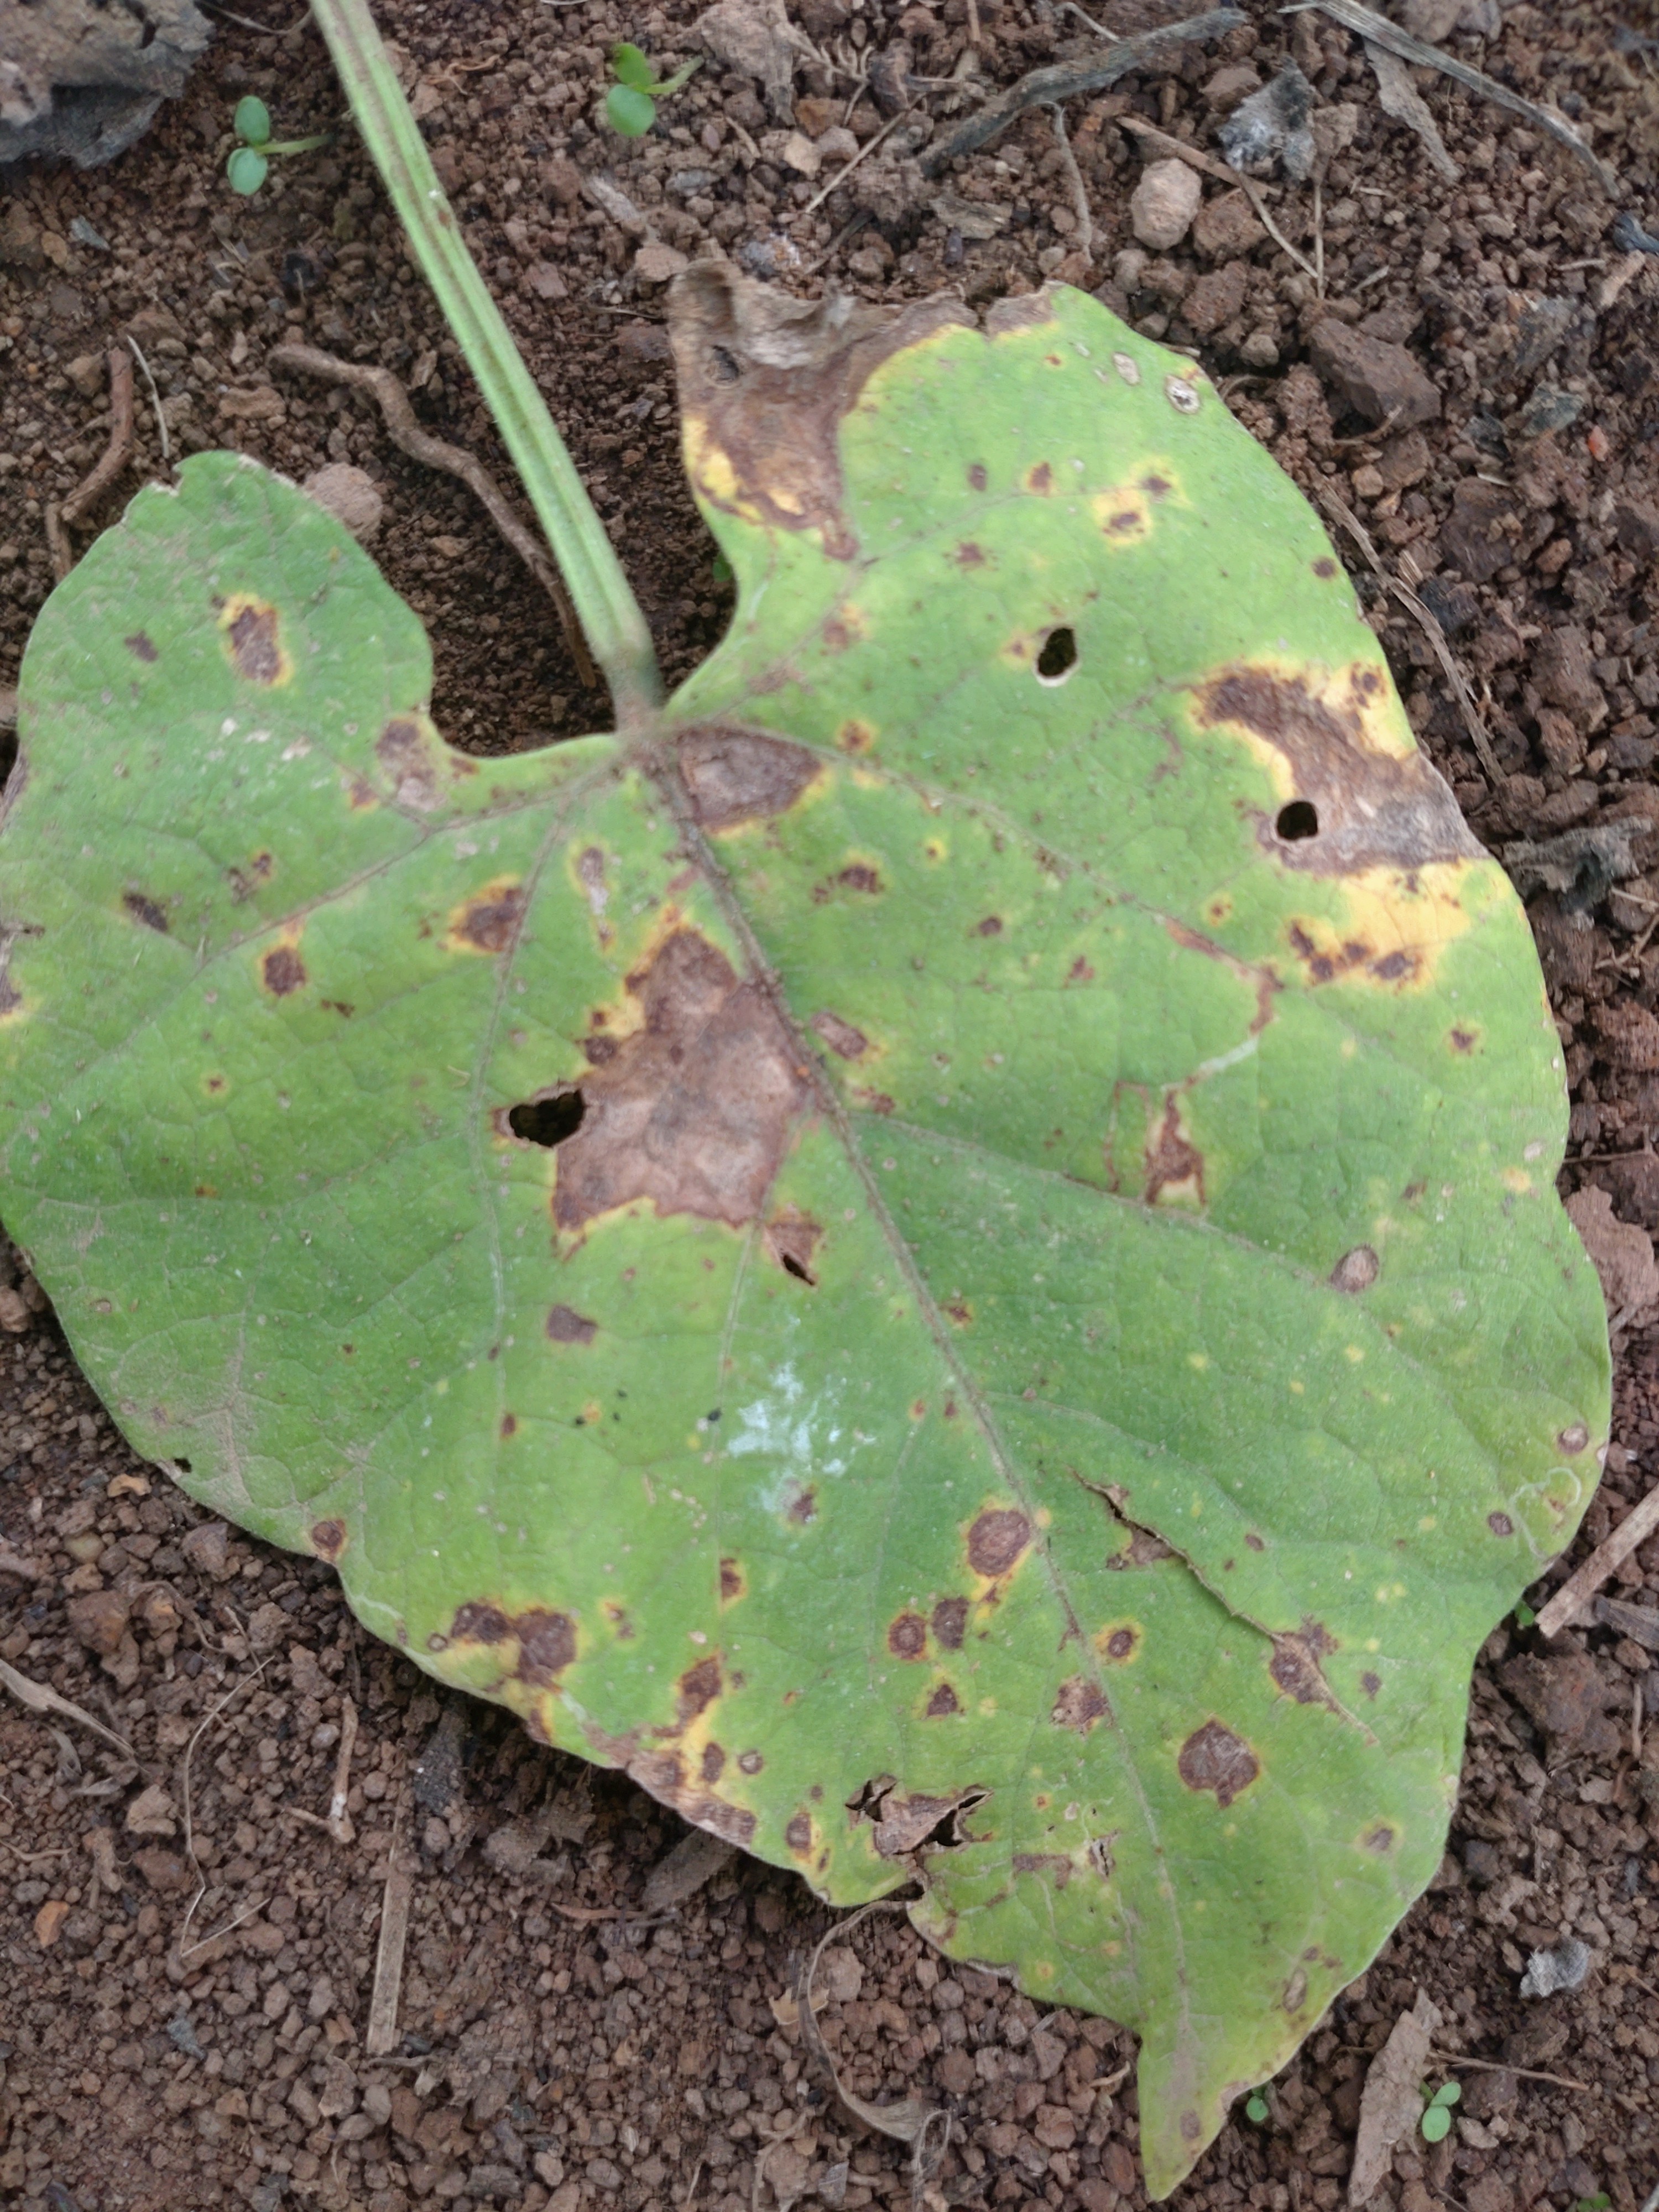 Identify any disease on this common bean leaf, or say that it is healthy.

rust
